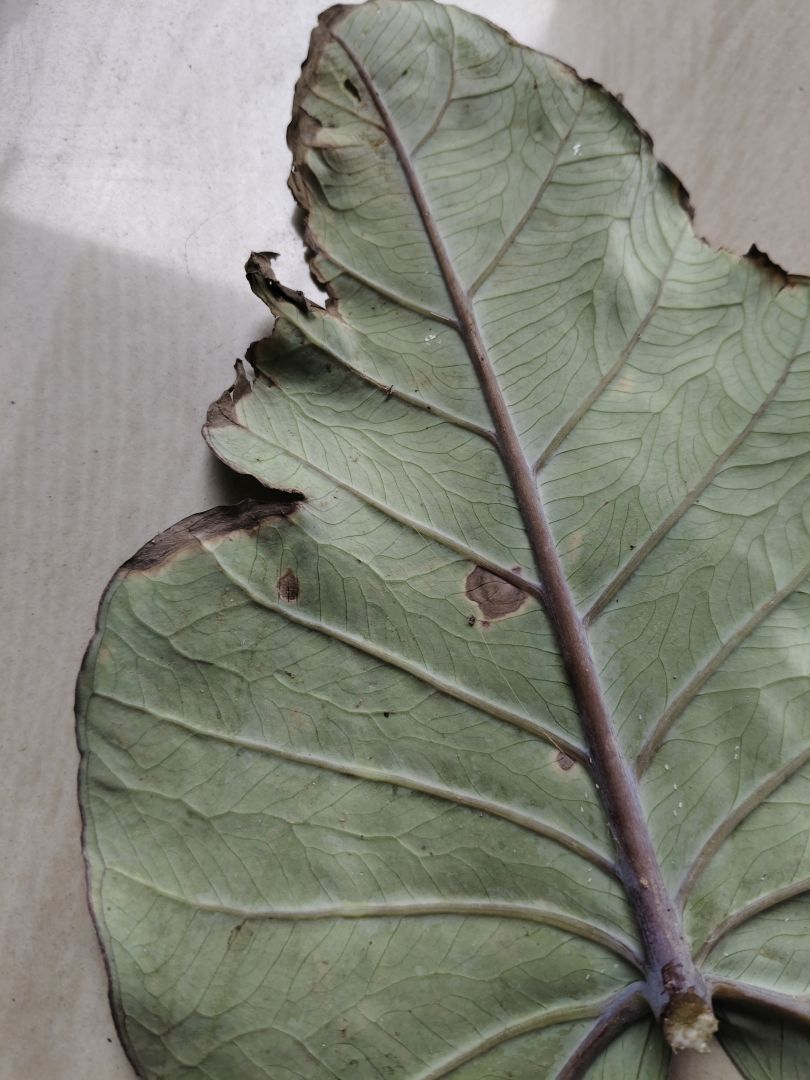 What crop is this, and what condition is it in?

taro, leaf blight
